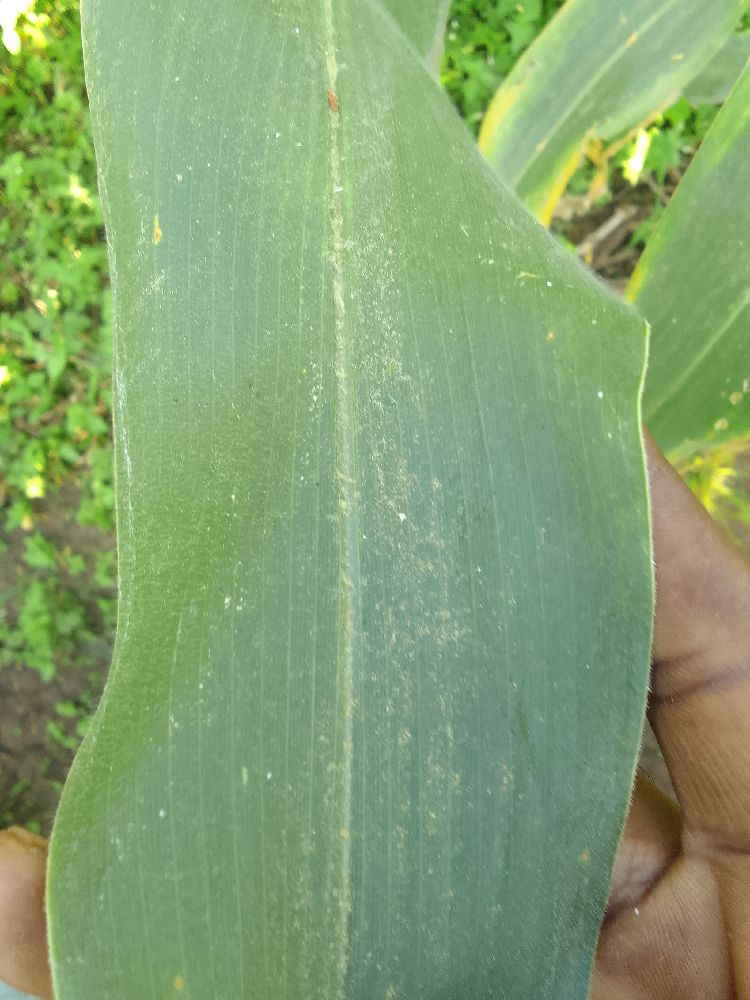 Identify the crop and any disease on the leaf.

maize, healthy
